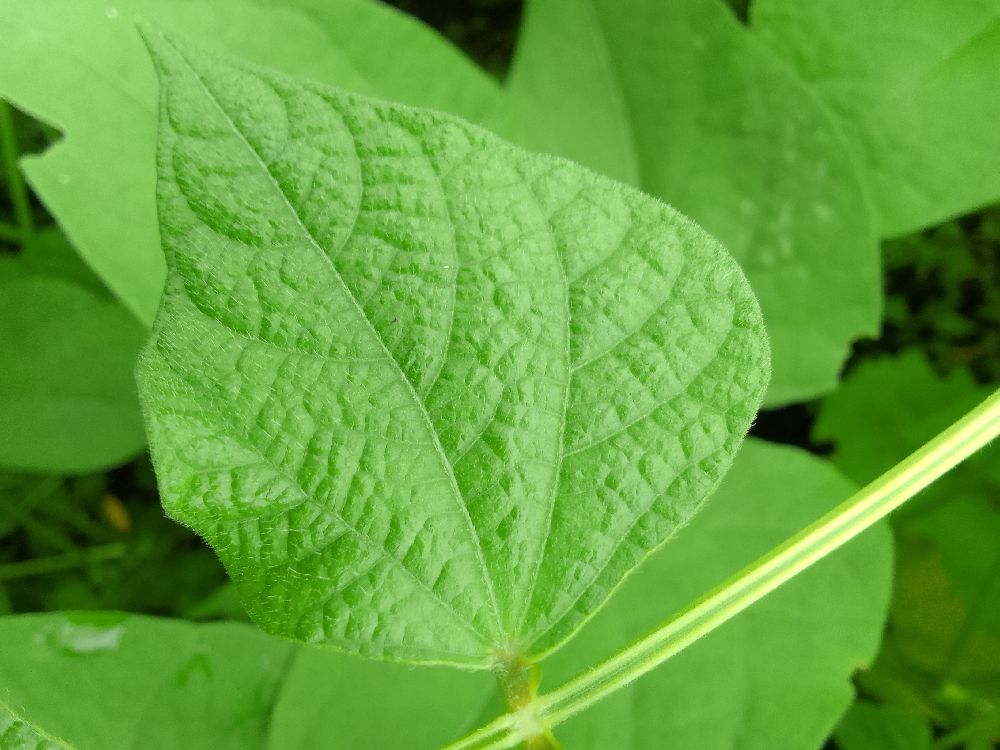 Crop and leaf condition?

common bean, healthy
